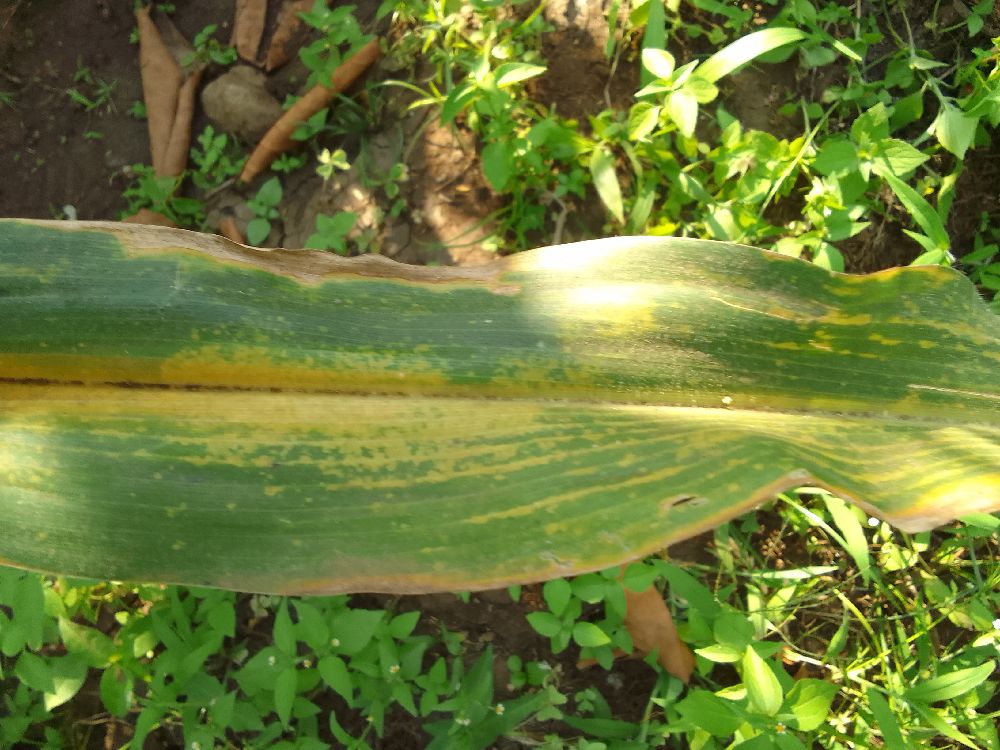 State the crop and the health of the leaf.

maize, maize lethal necrosis
